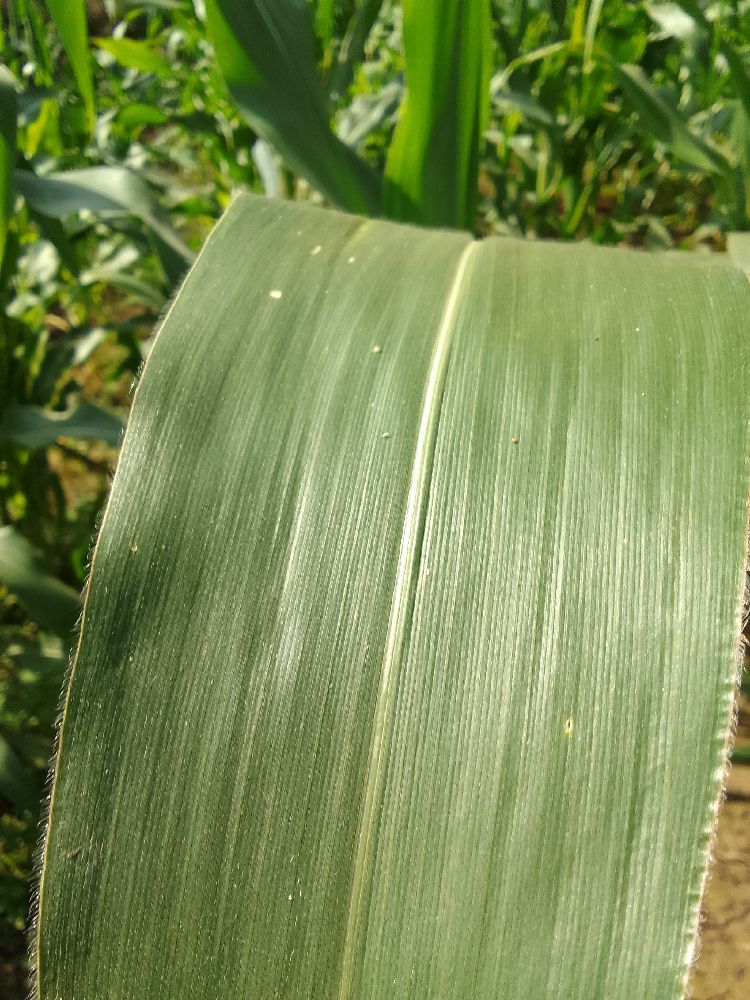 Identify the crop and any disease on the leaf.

maize, healthy
